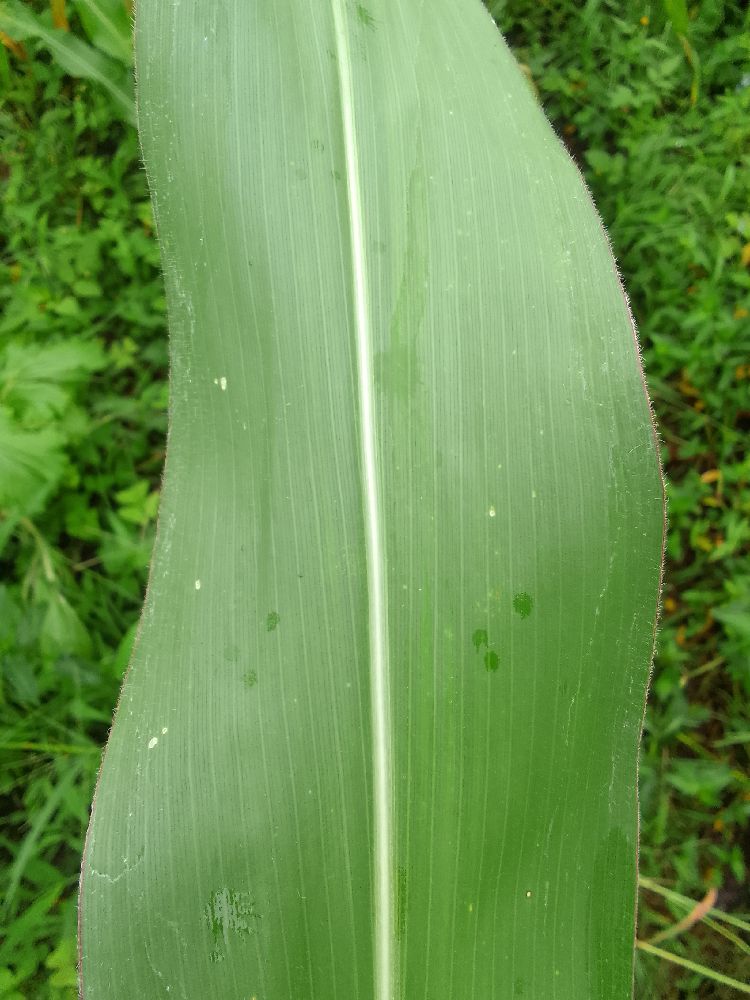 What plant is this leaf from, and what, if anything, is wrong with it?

maize, healthy
